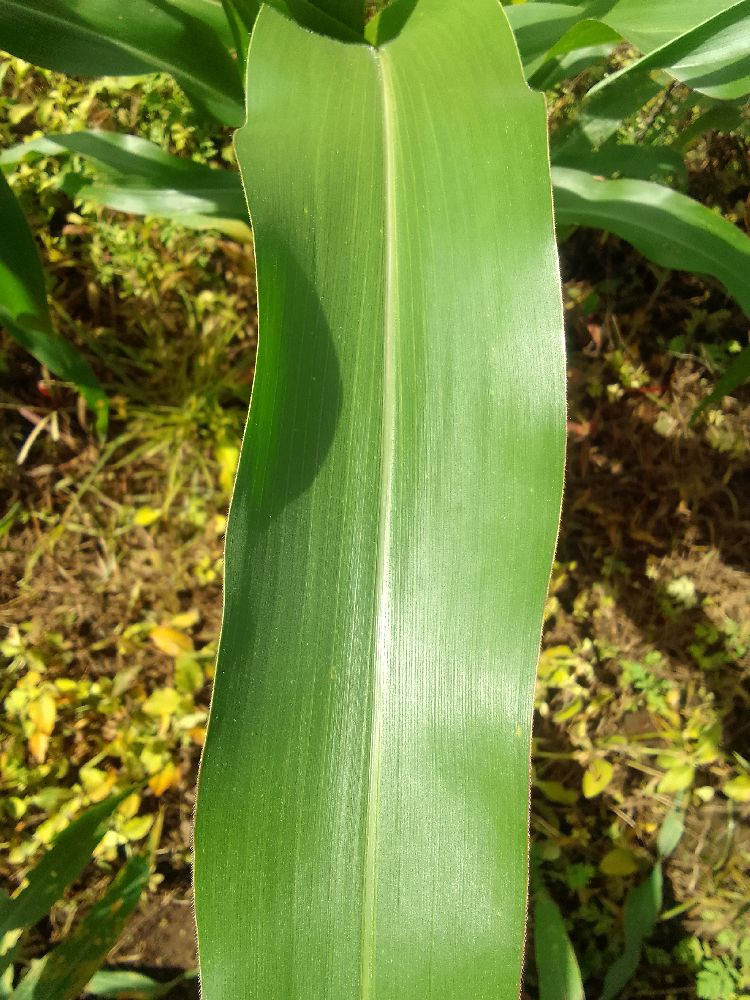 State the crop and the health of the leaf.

maize, healthy
